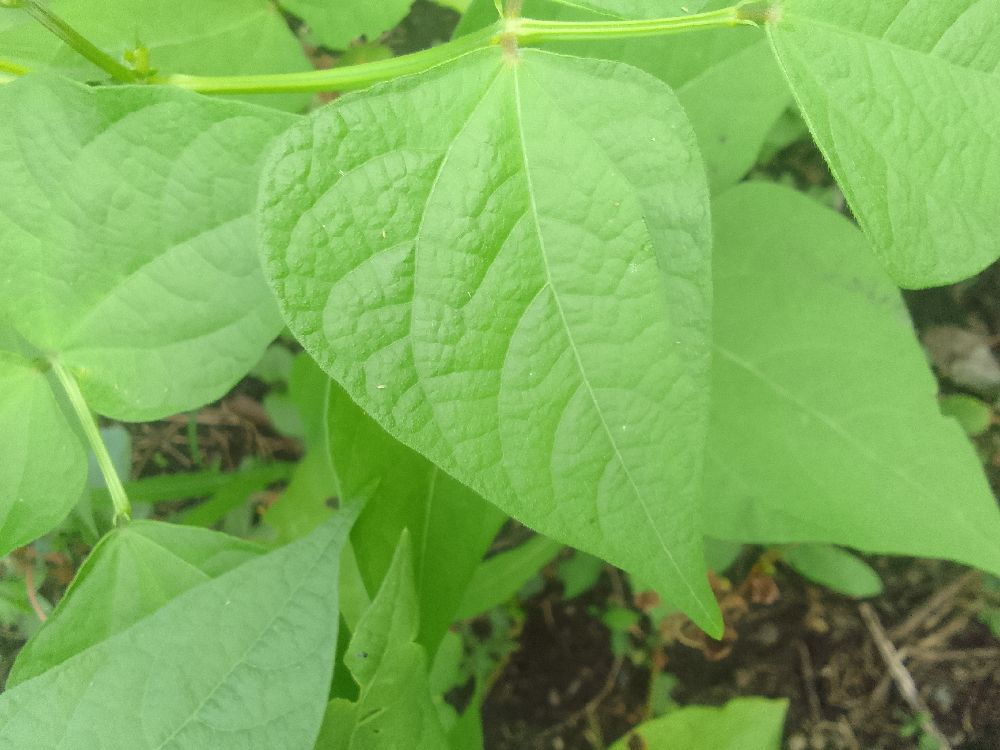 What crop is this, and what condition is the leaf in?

common bean, healthy
